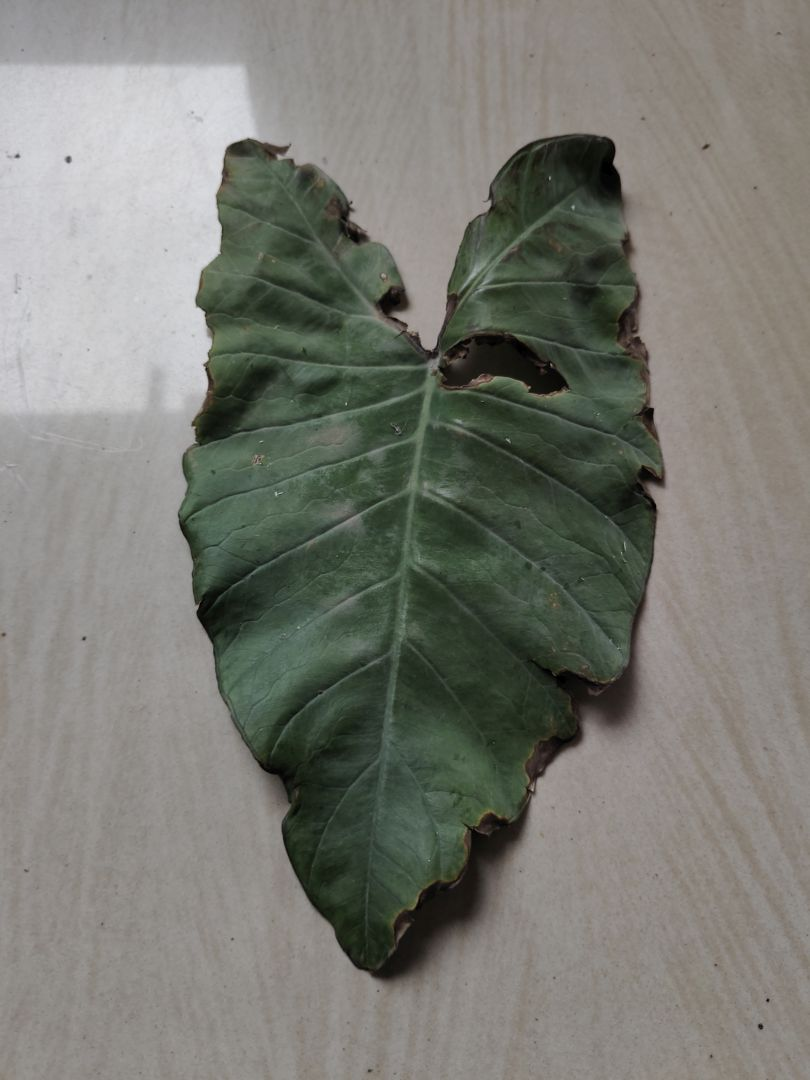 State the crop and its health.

taro, leaf blight
